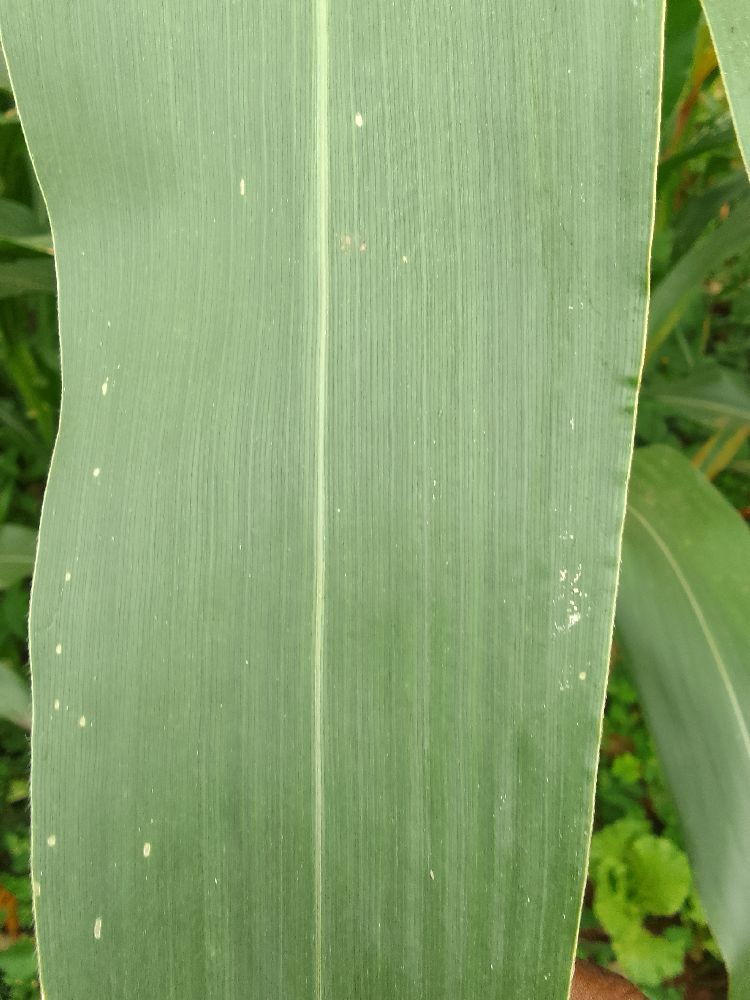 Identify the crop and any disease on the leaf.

maize, healthy
